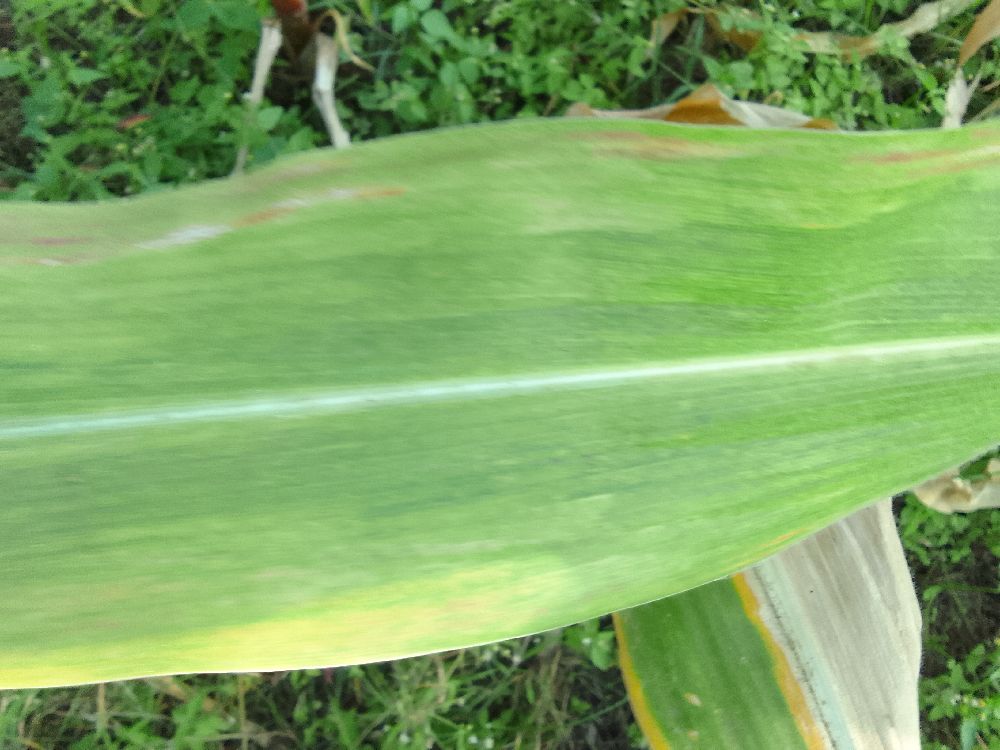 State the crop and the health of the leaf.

maize, maize lethal necrosis
